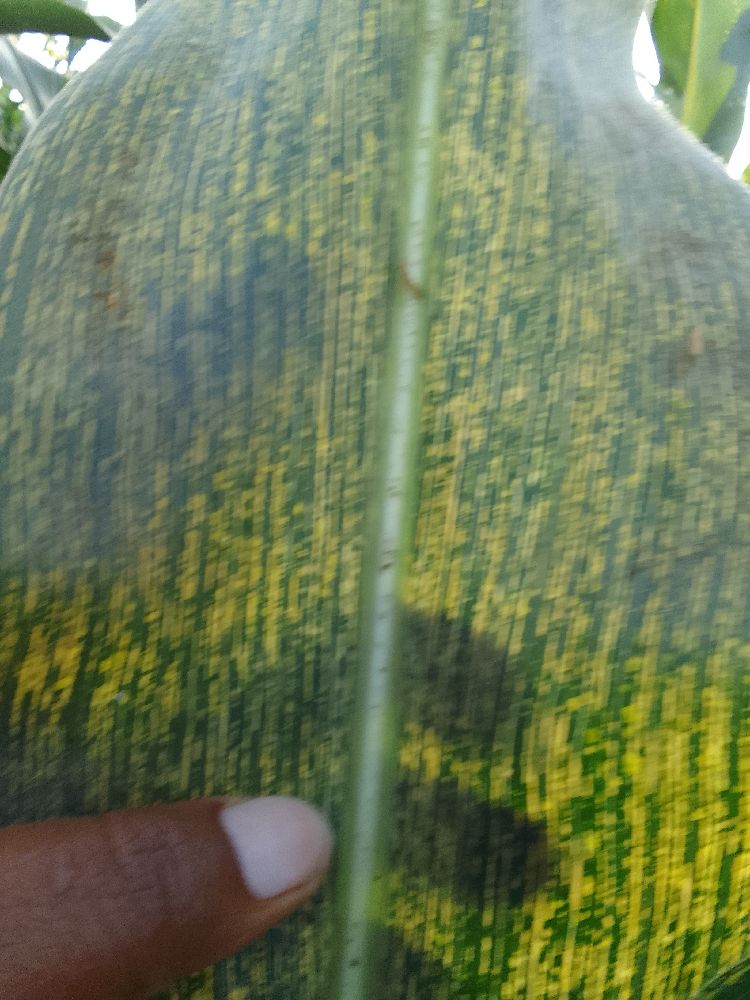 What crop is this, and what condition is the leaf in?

maize, maize streak virus
